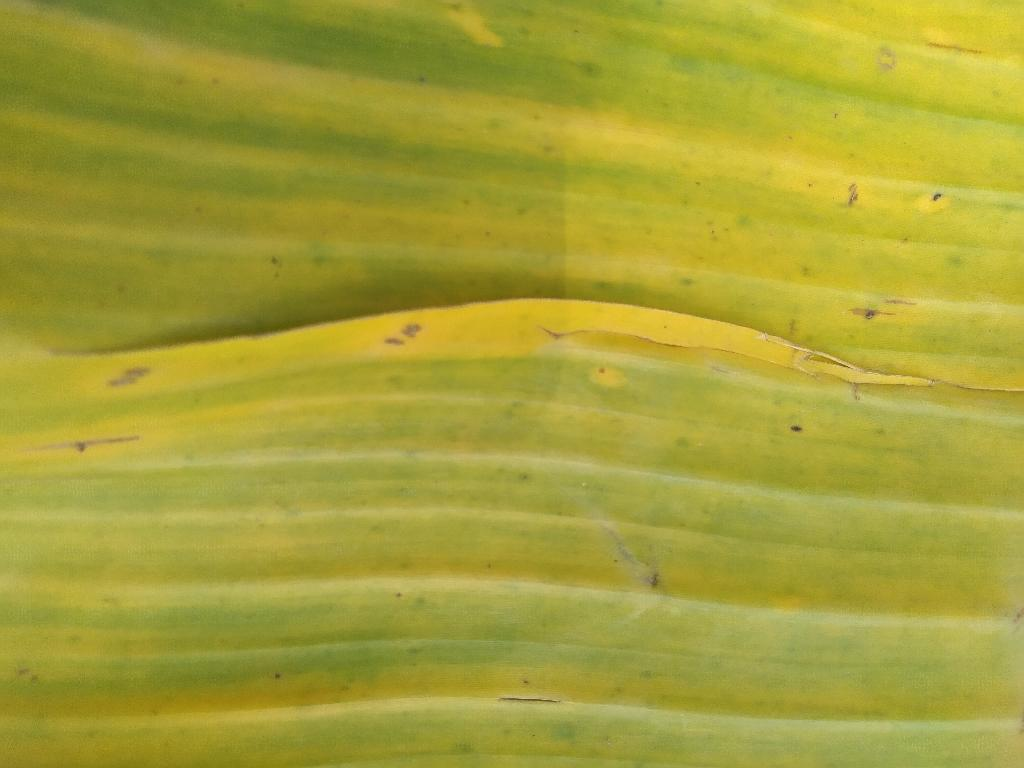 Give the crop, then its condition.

banana, fusarium wilt race 1
